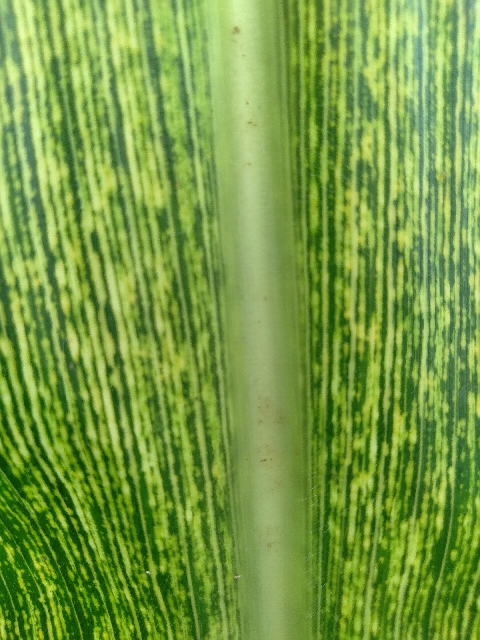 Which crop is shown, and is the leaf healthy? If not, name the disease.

maize, maize streak virus
